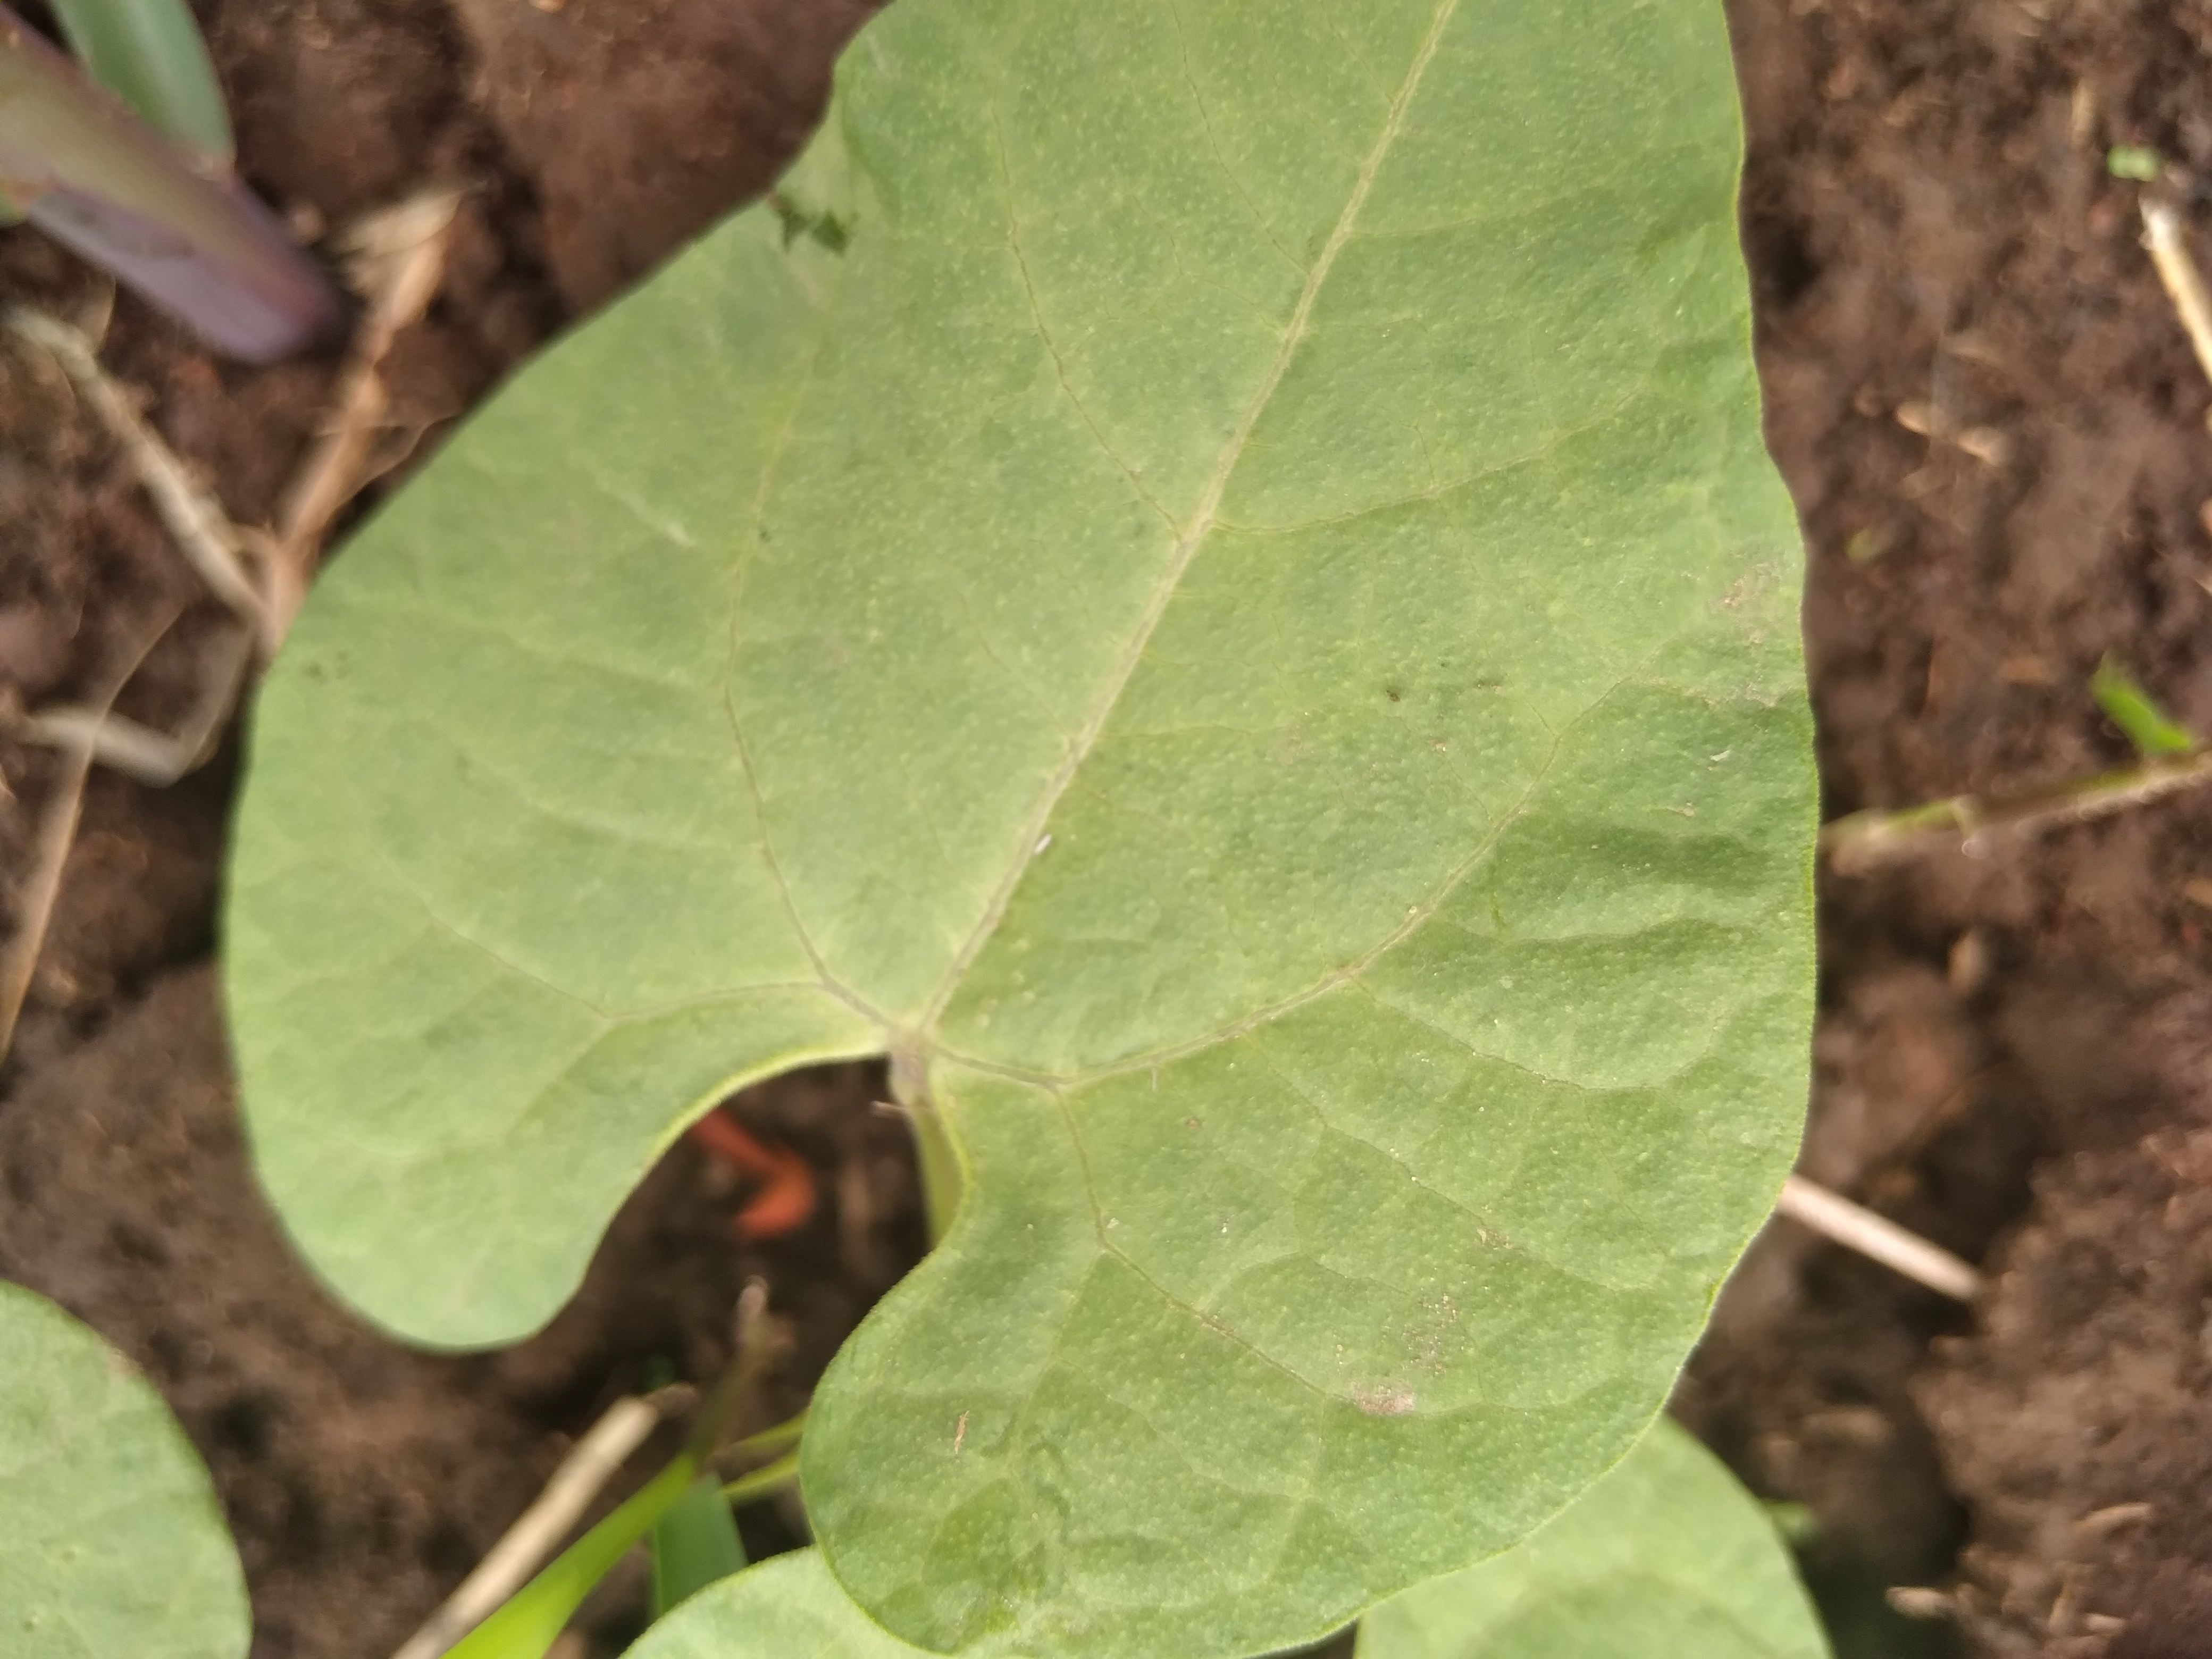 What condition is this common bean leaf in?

healthy
